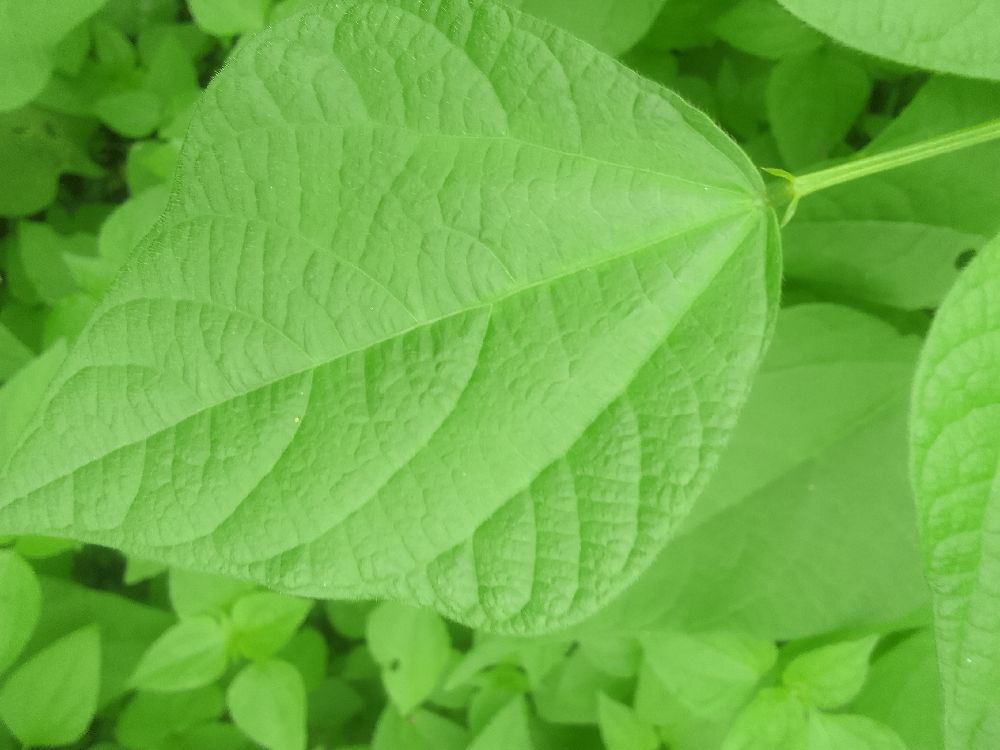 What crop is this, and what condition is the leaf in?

common bean, healthy
